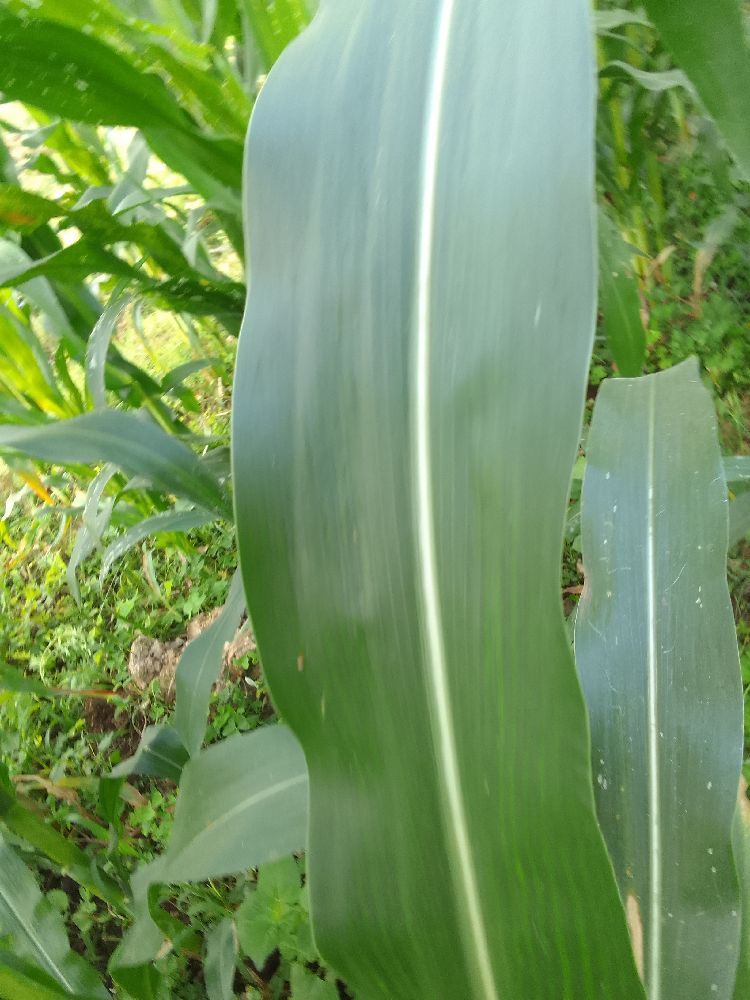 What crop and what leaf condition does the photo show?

maize, healthy
